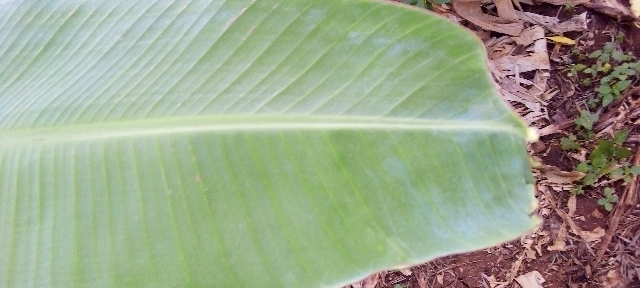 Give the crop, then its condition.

banana, healthy
